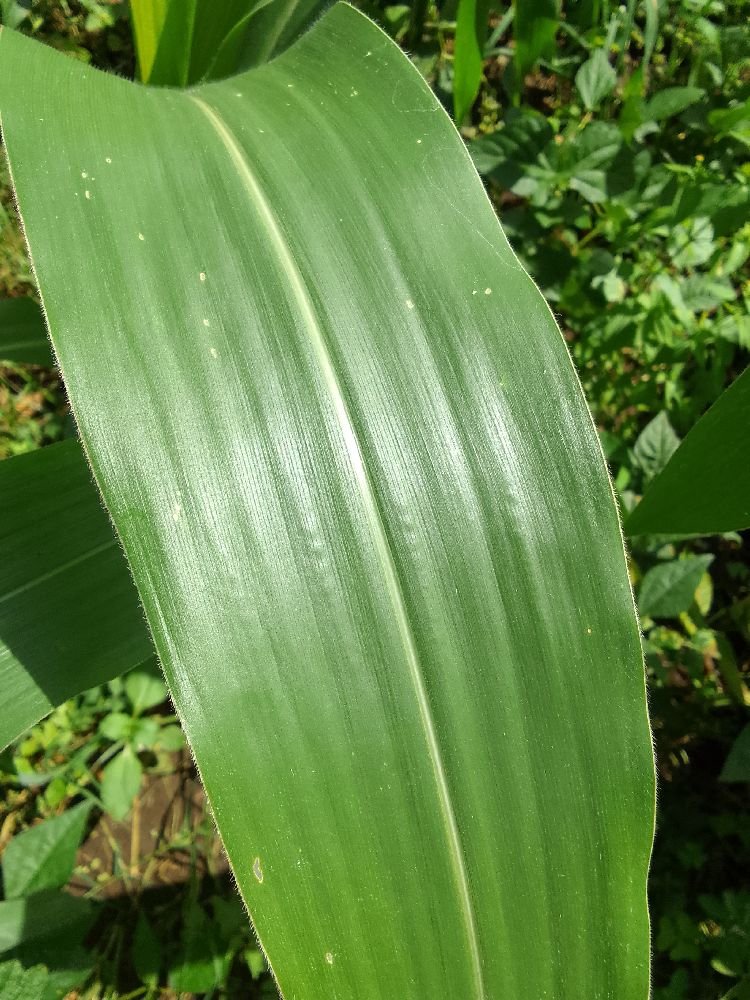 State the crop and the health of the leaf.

maize, healthy
